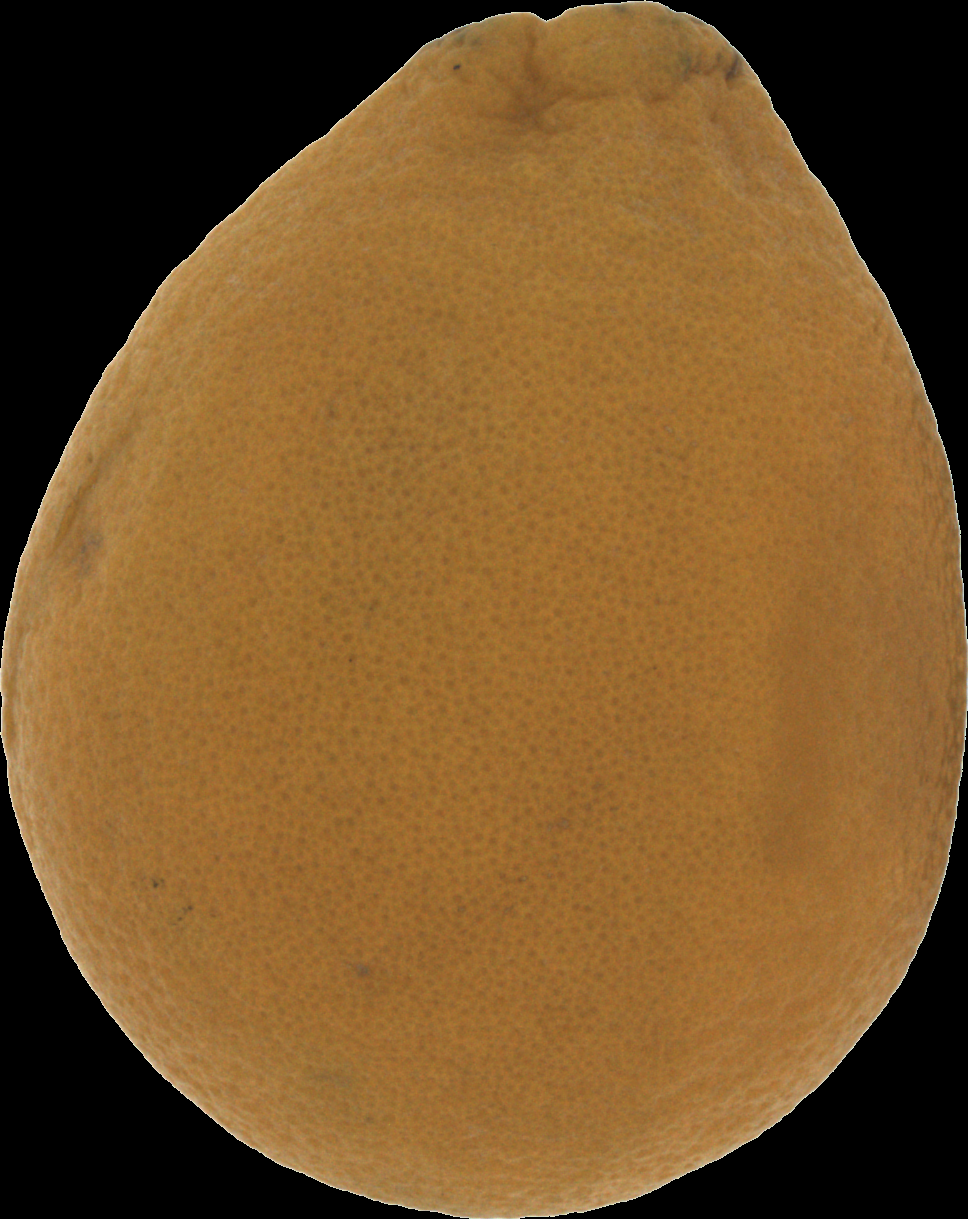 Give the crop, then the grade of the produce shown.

orange, bad
